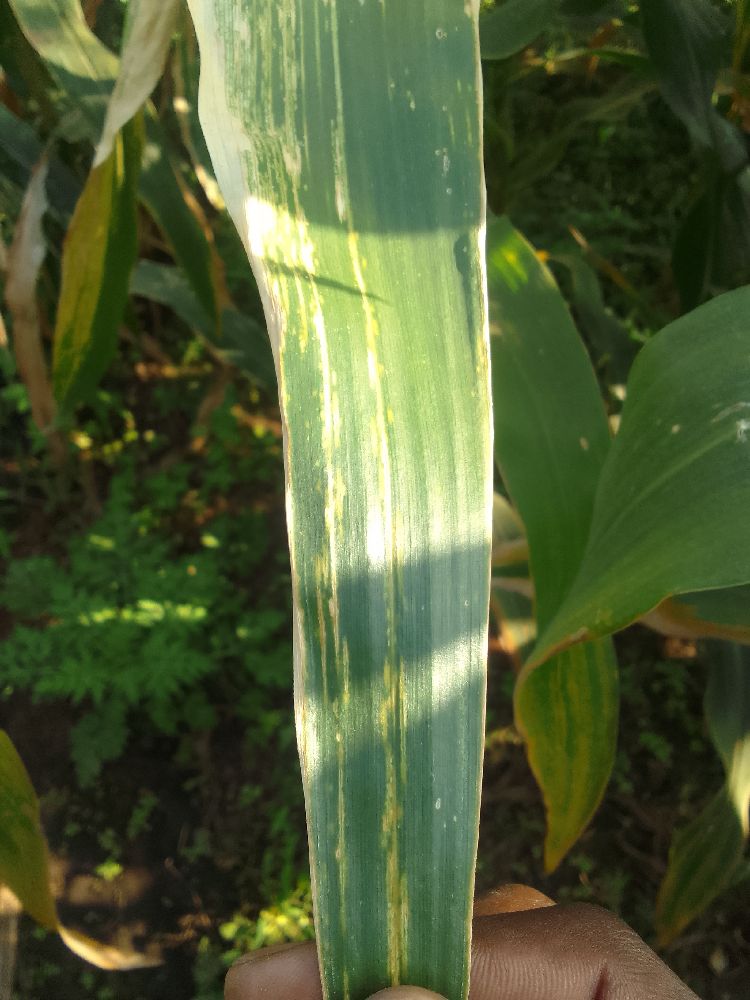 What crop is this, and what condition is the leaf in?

maize, maize lethal necrosis
